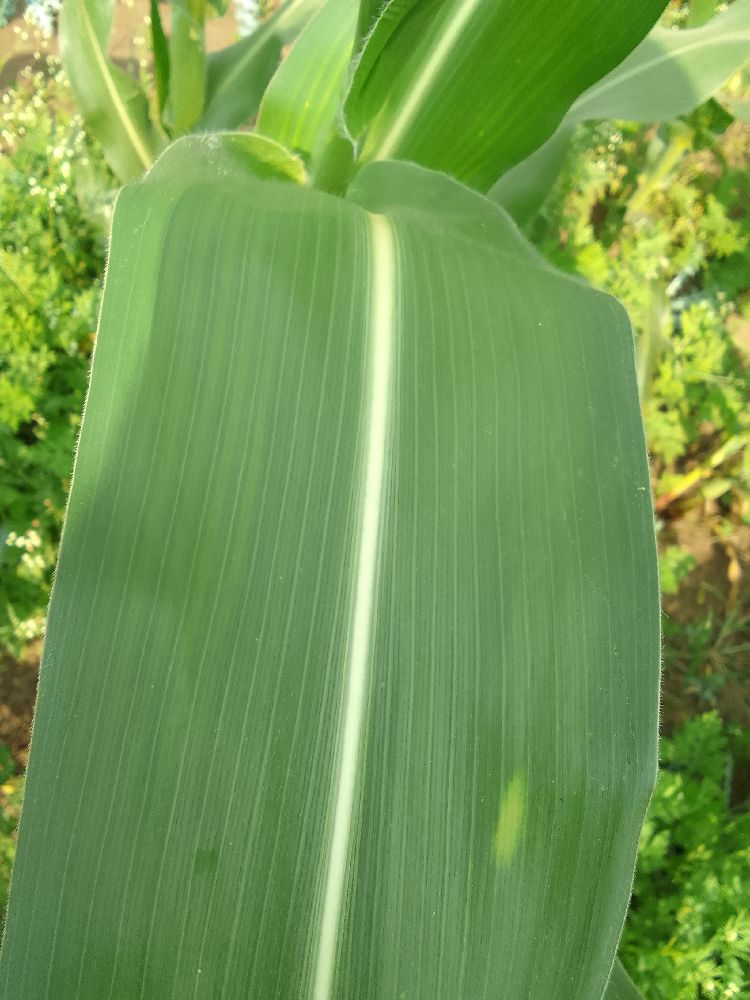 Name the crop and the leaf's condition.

maize, healthy
